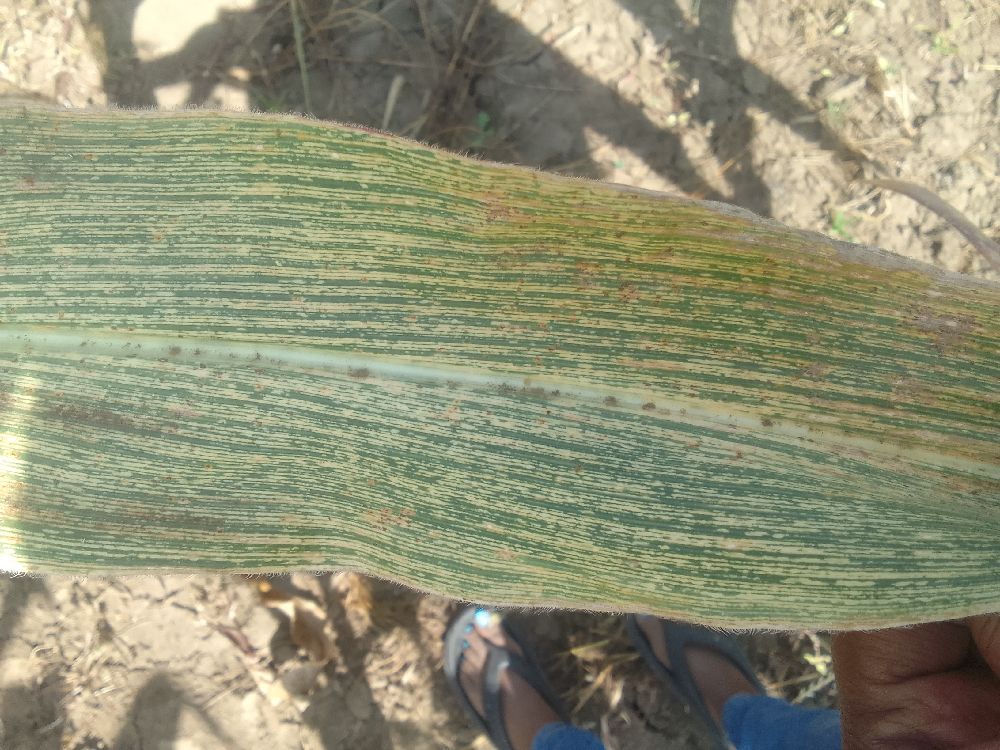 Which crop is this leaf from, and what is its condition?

maize, maize streak virus
